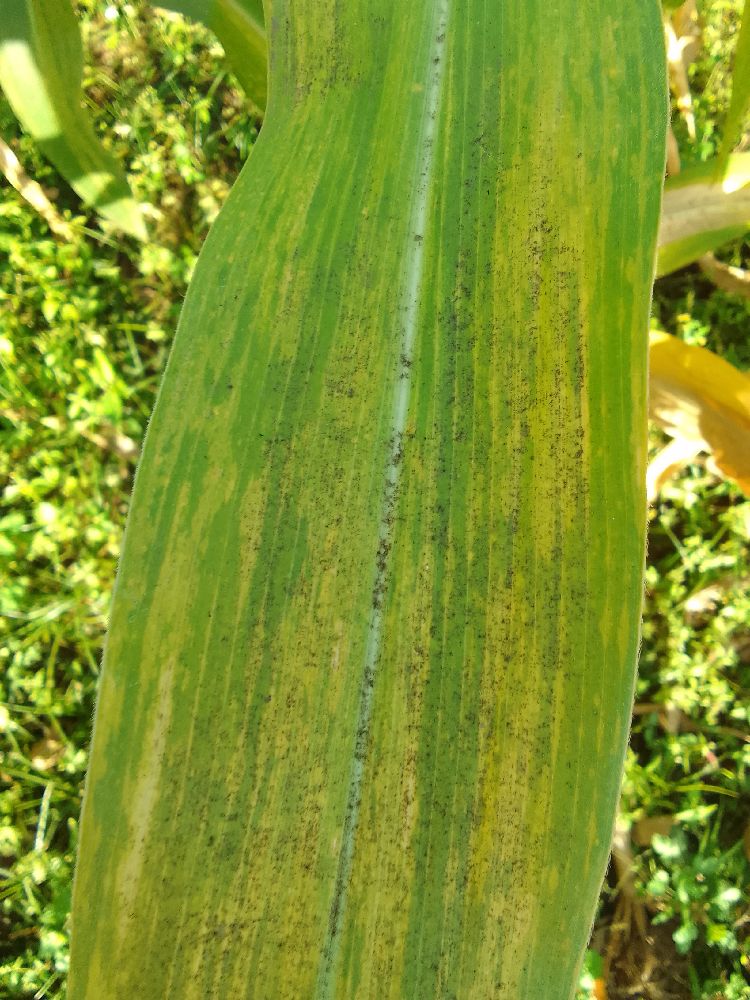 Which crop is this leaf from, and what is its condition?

maize, maize lethal necrosis
